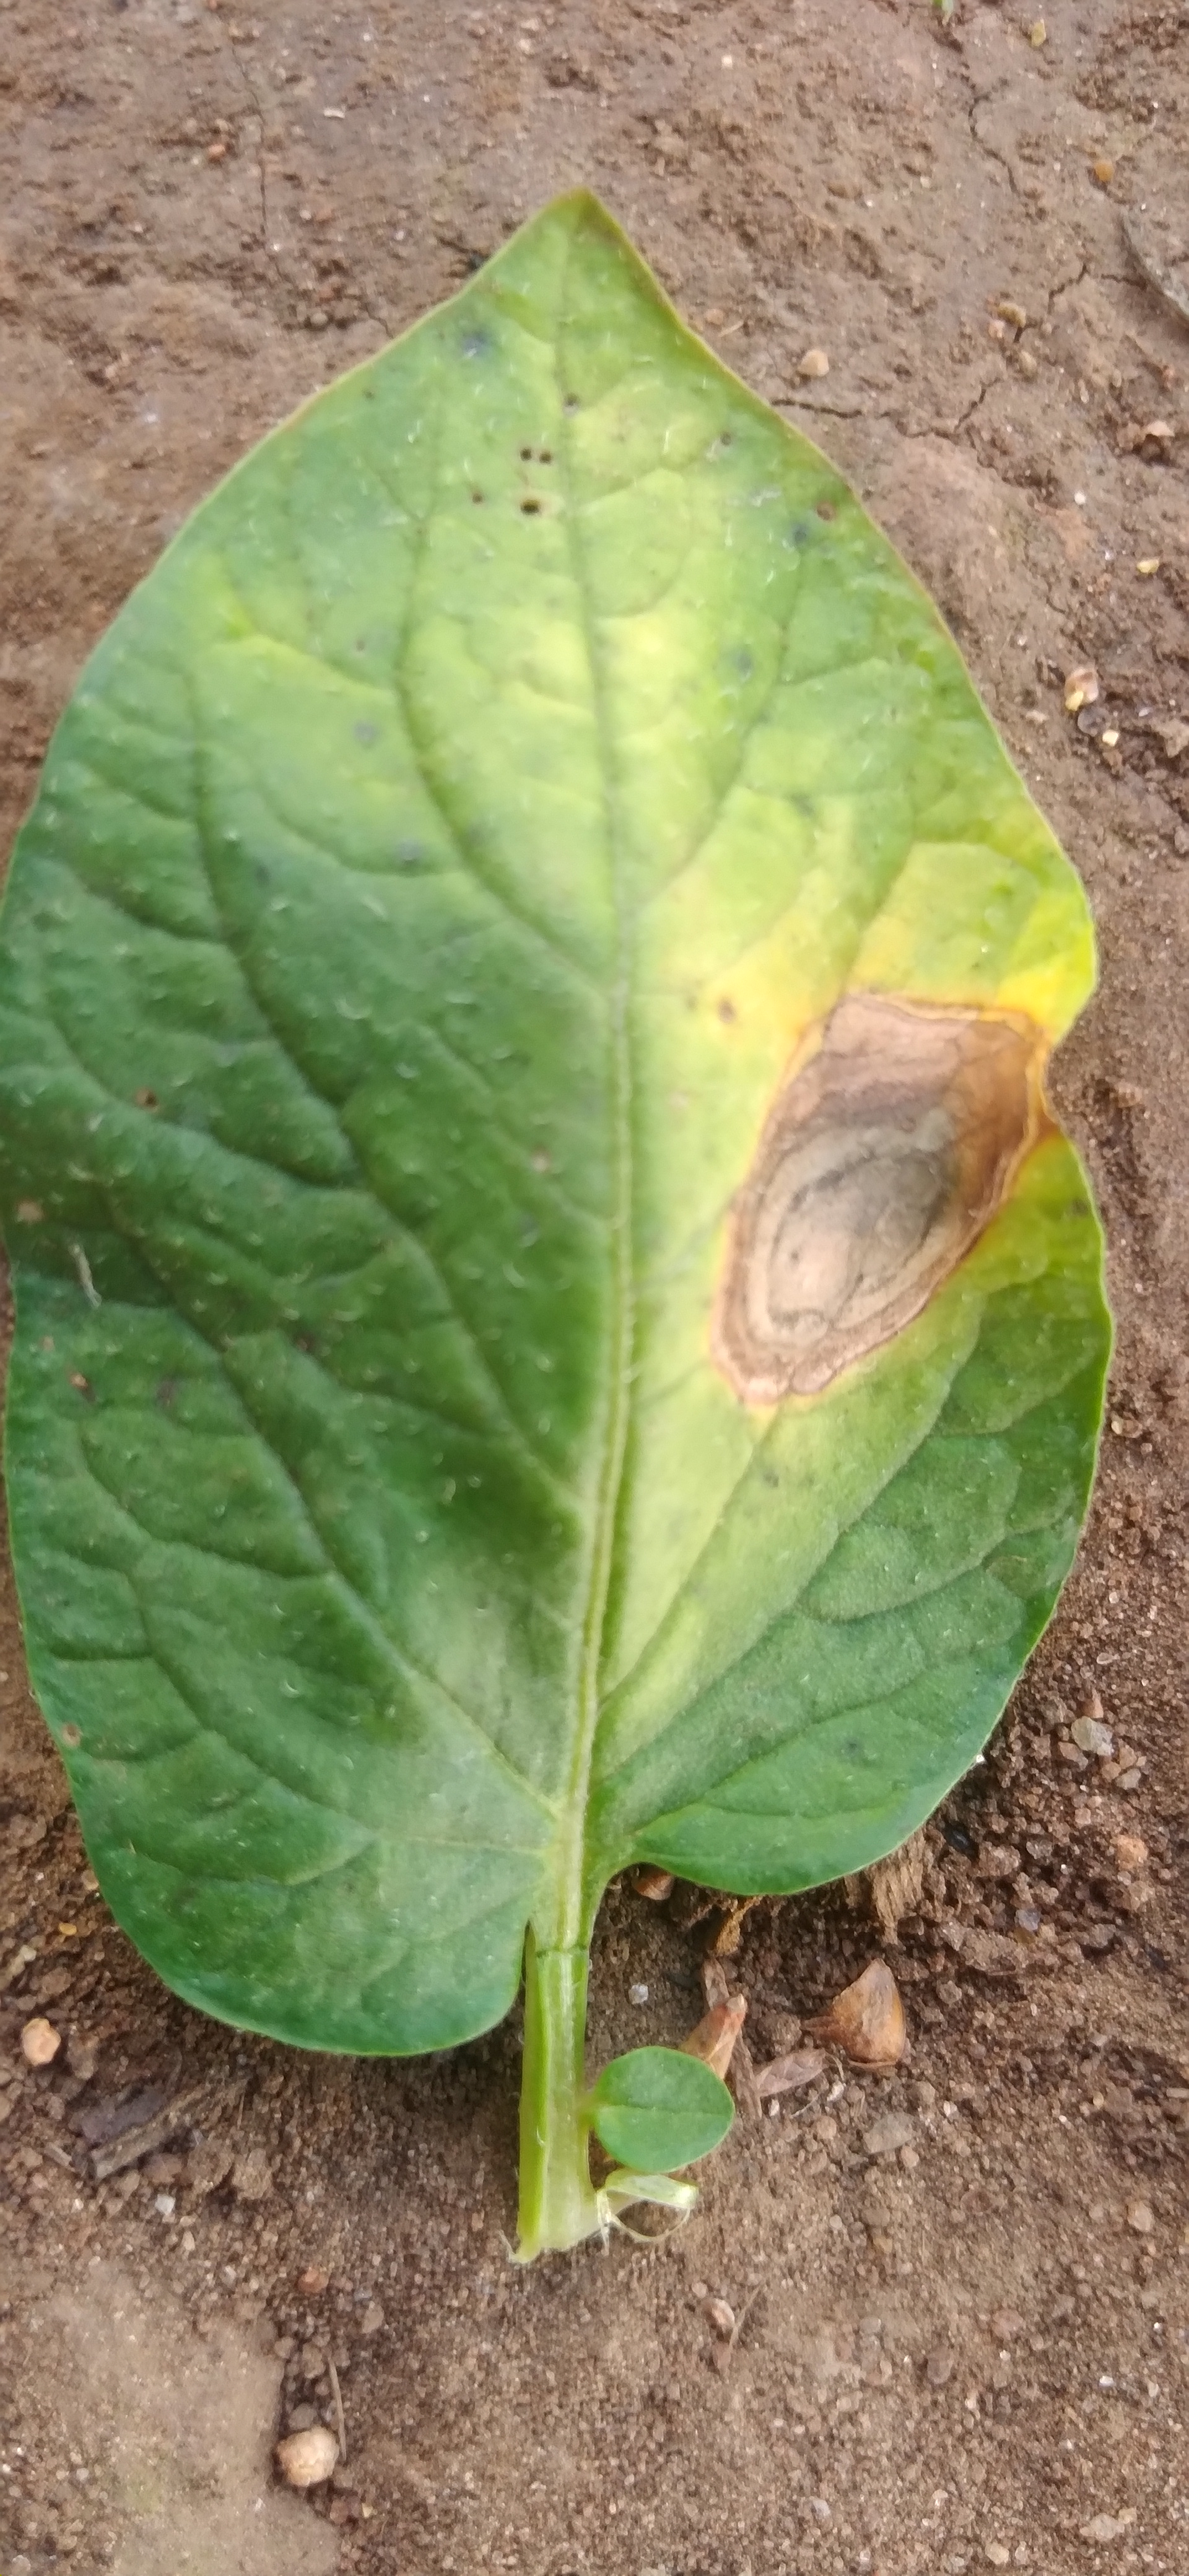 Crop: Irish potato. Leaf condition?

early blight
